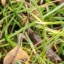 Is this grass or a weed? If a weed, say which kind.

grass
